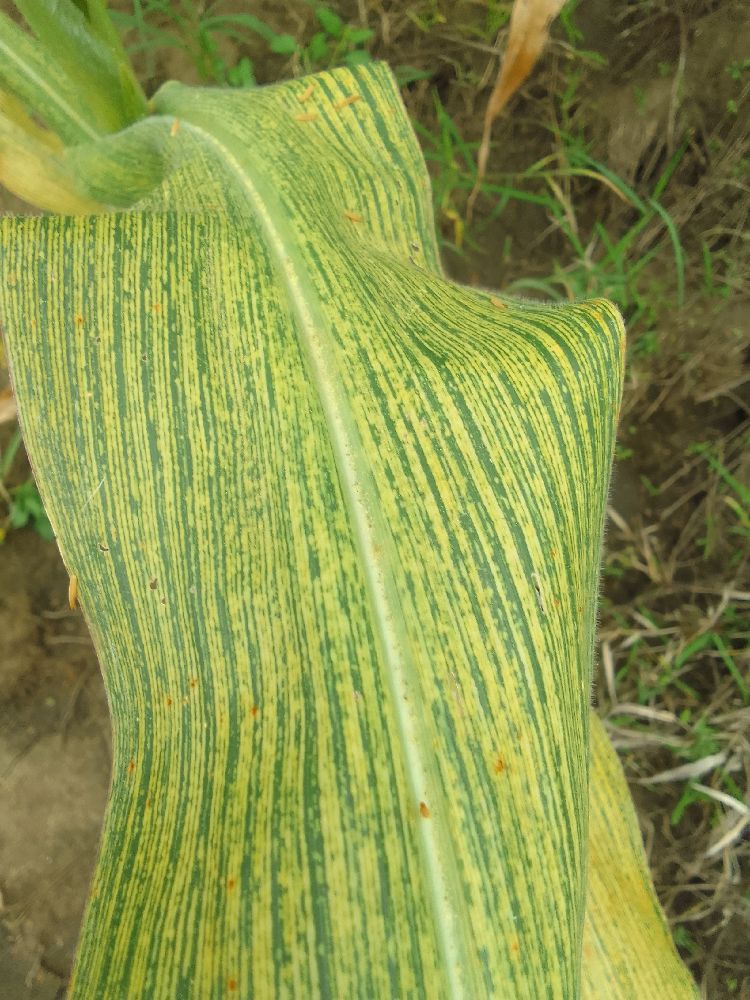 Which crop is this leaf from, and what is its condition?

maize, maize streak virus
